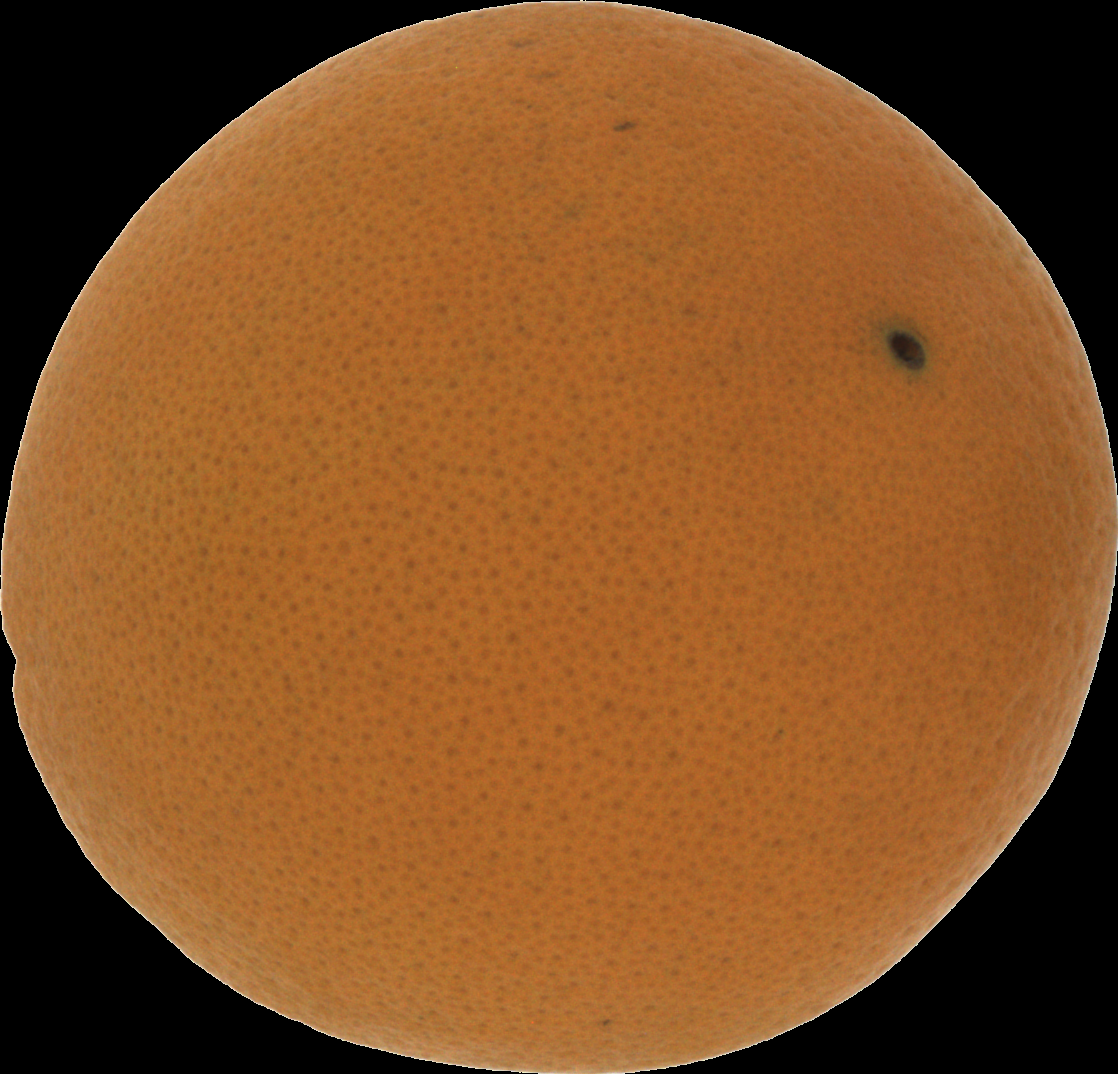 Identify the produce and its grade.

orange, good
